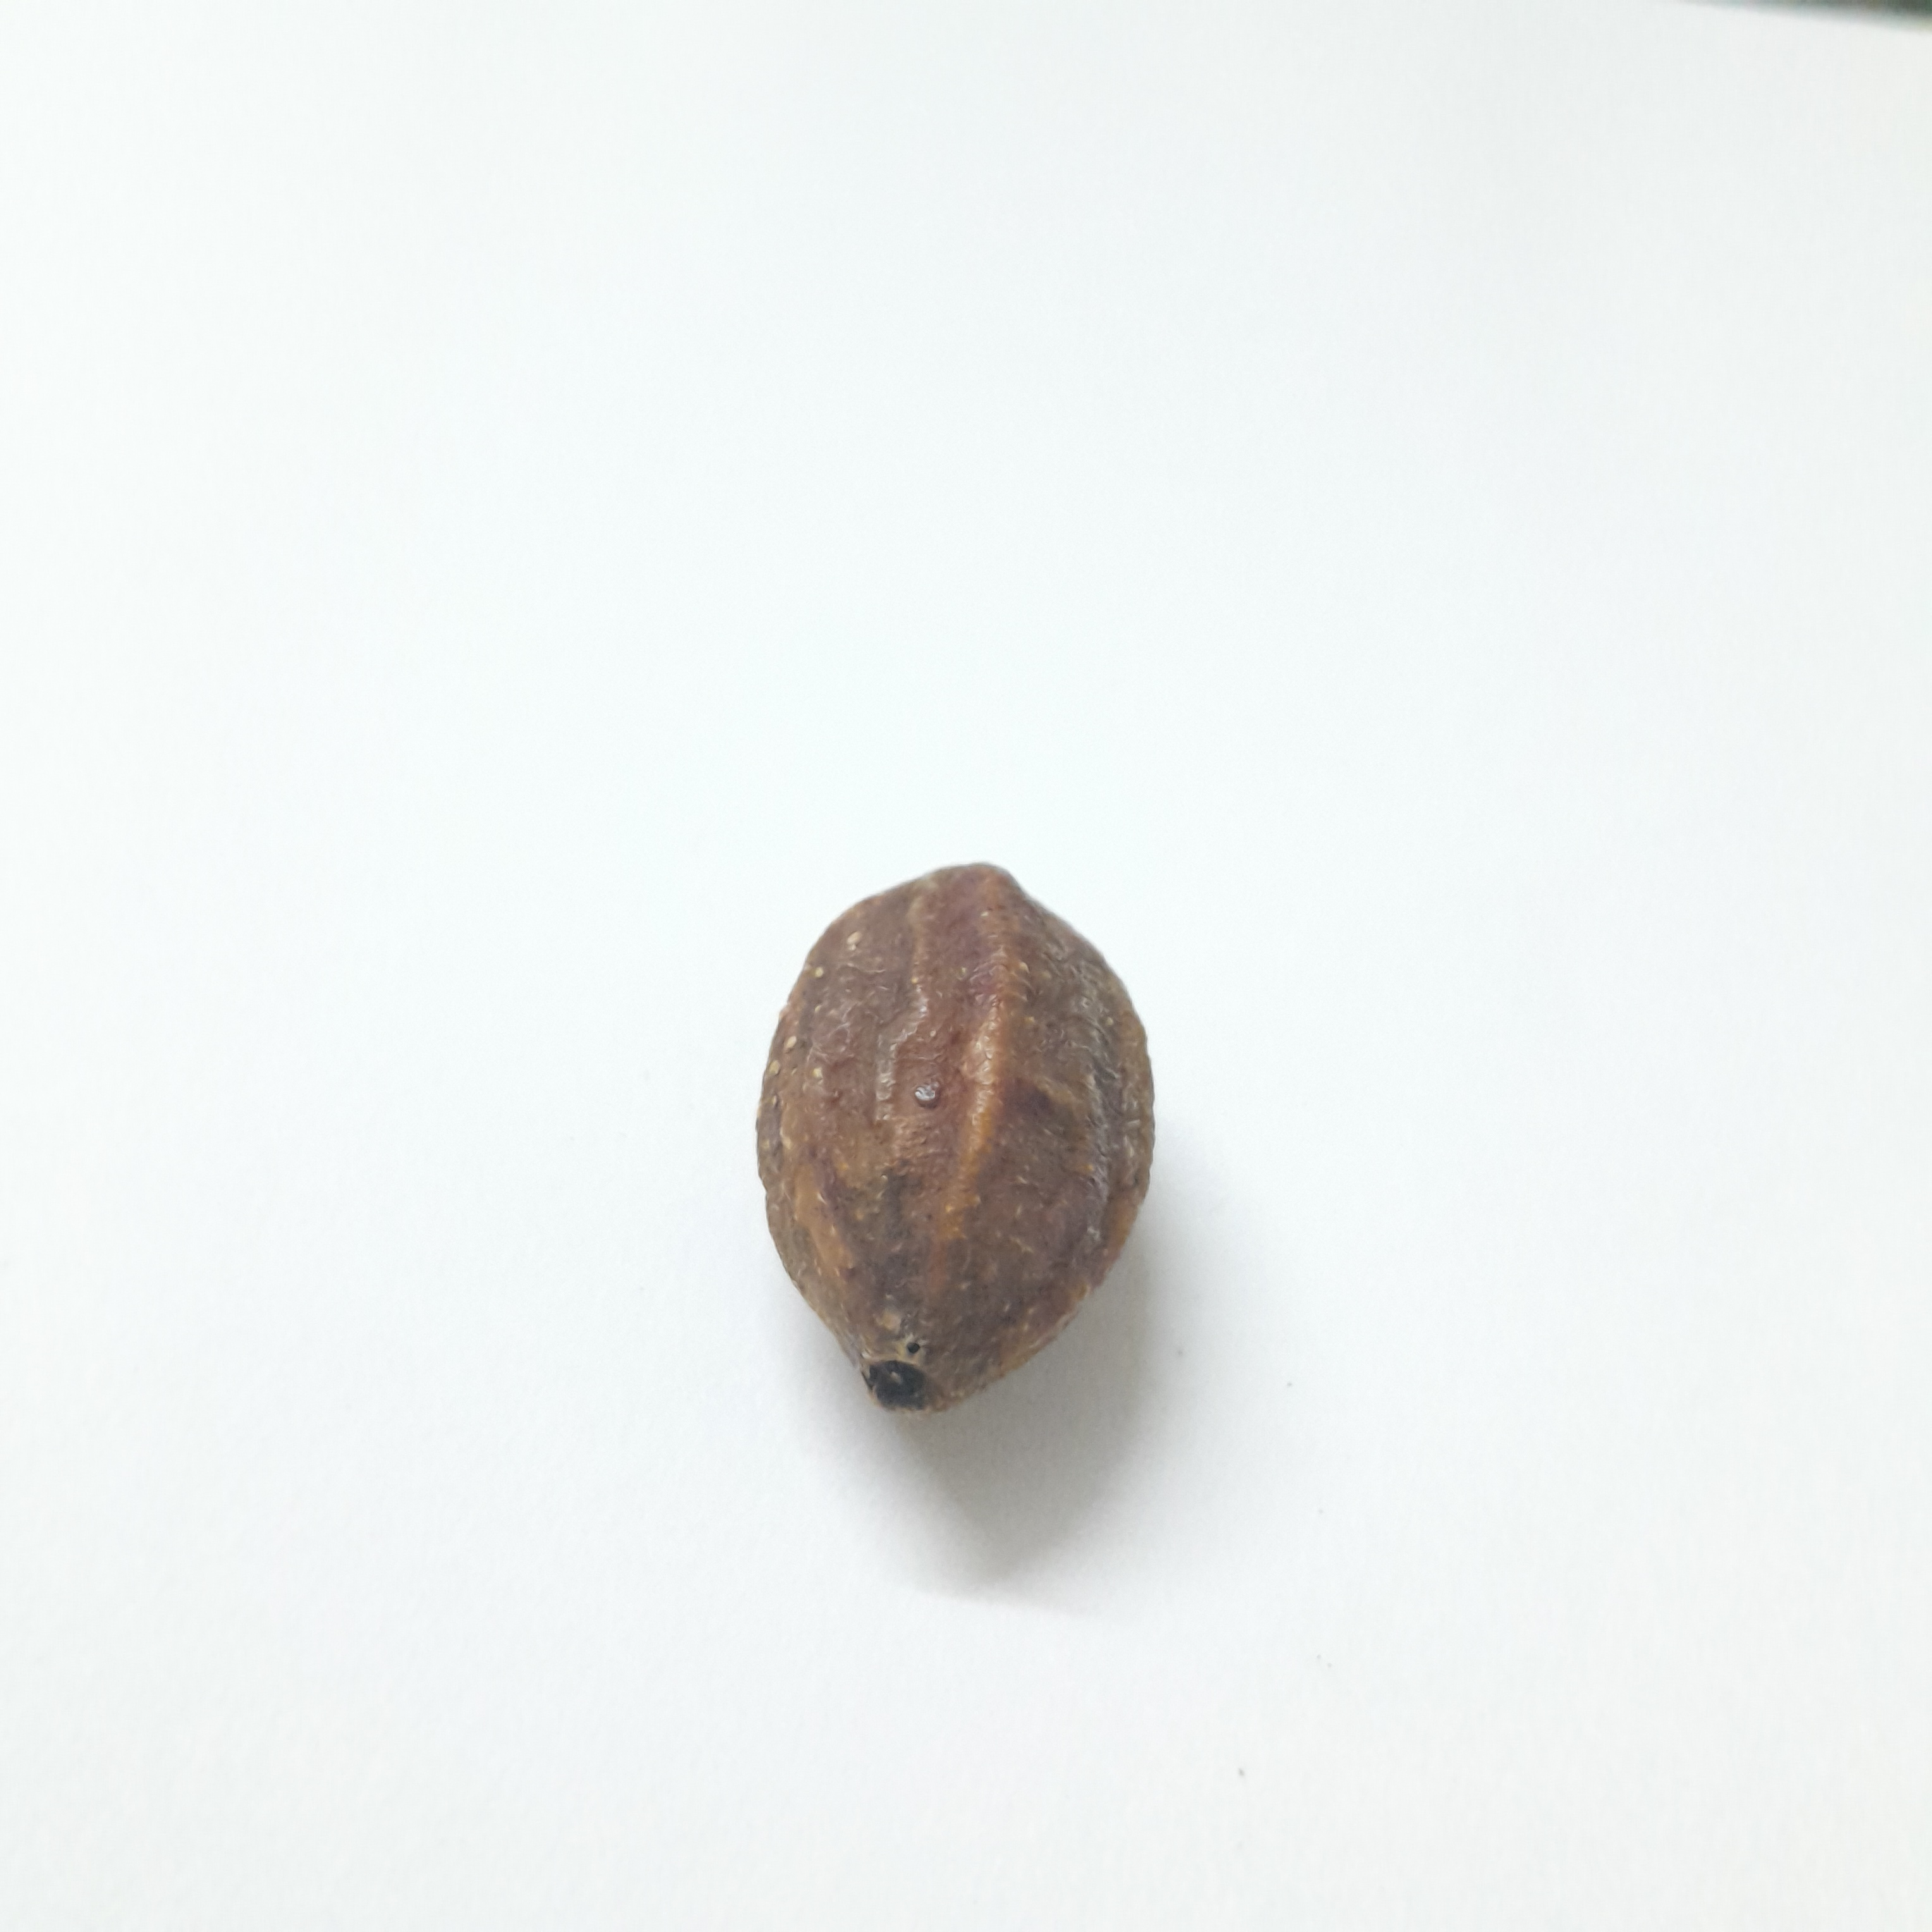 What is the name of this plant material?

hirdaa
